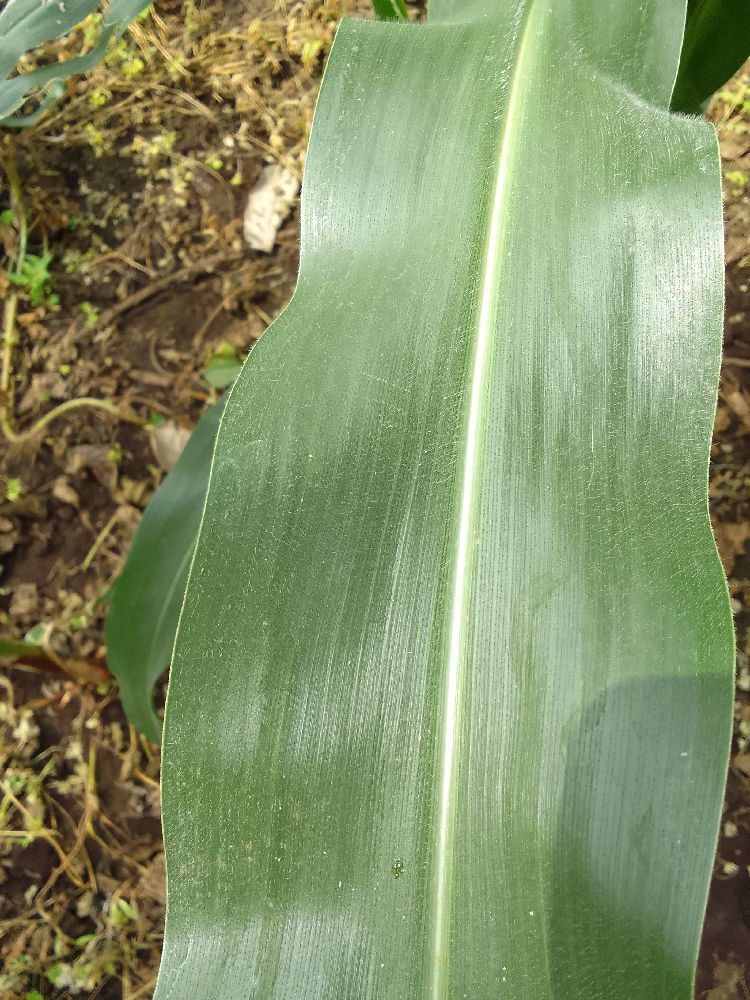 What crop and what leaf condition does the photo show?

maize, healthy
